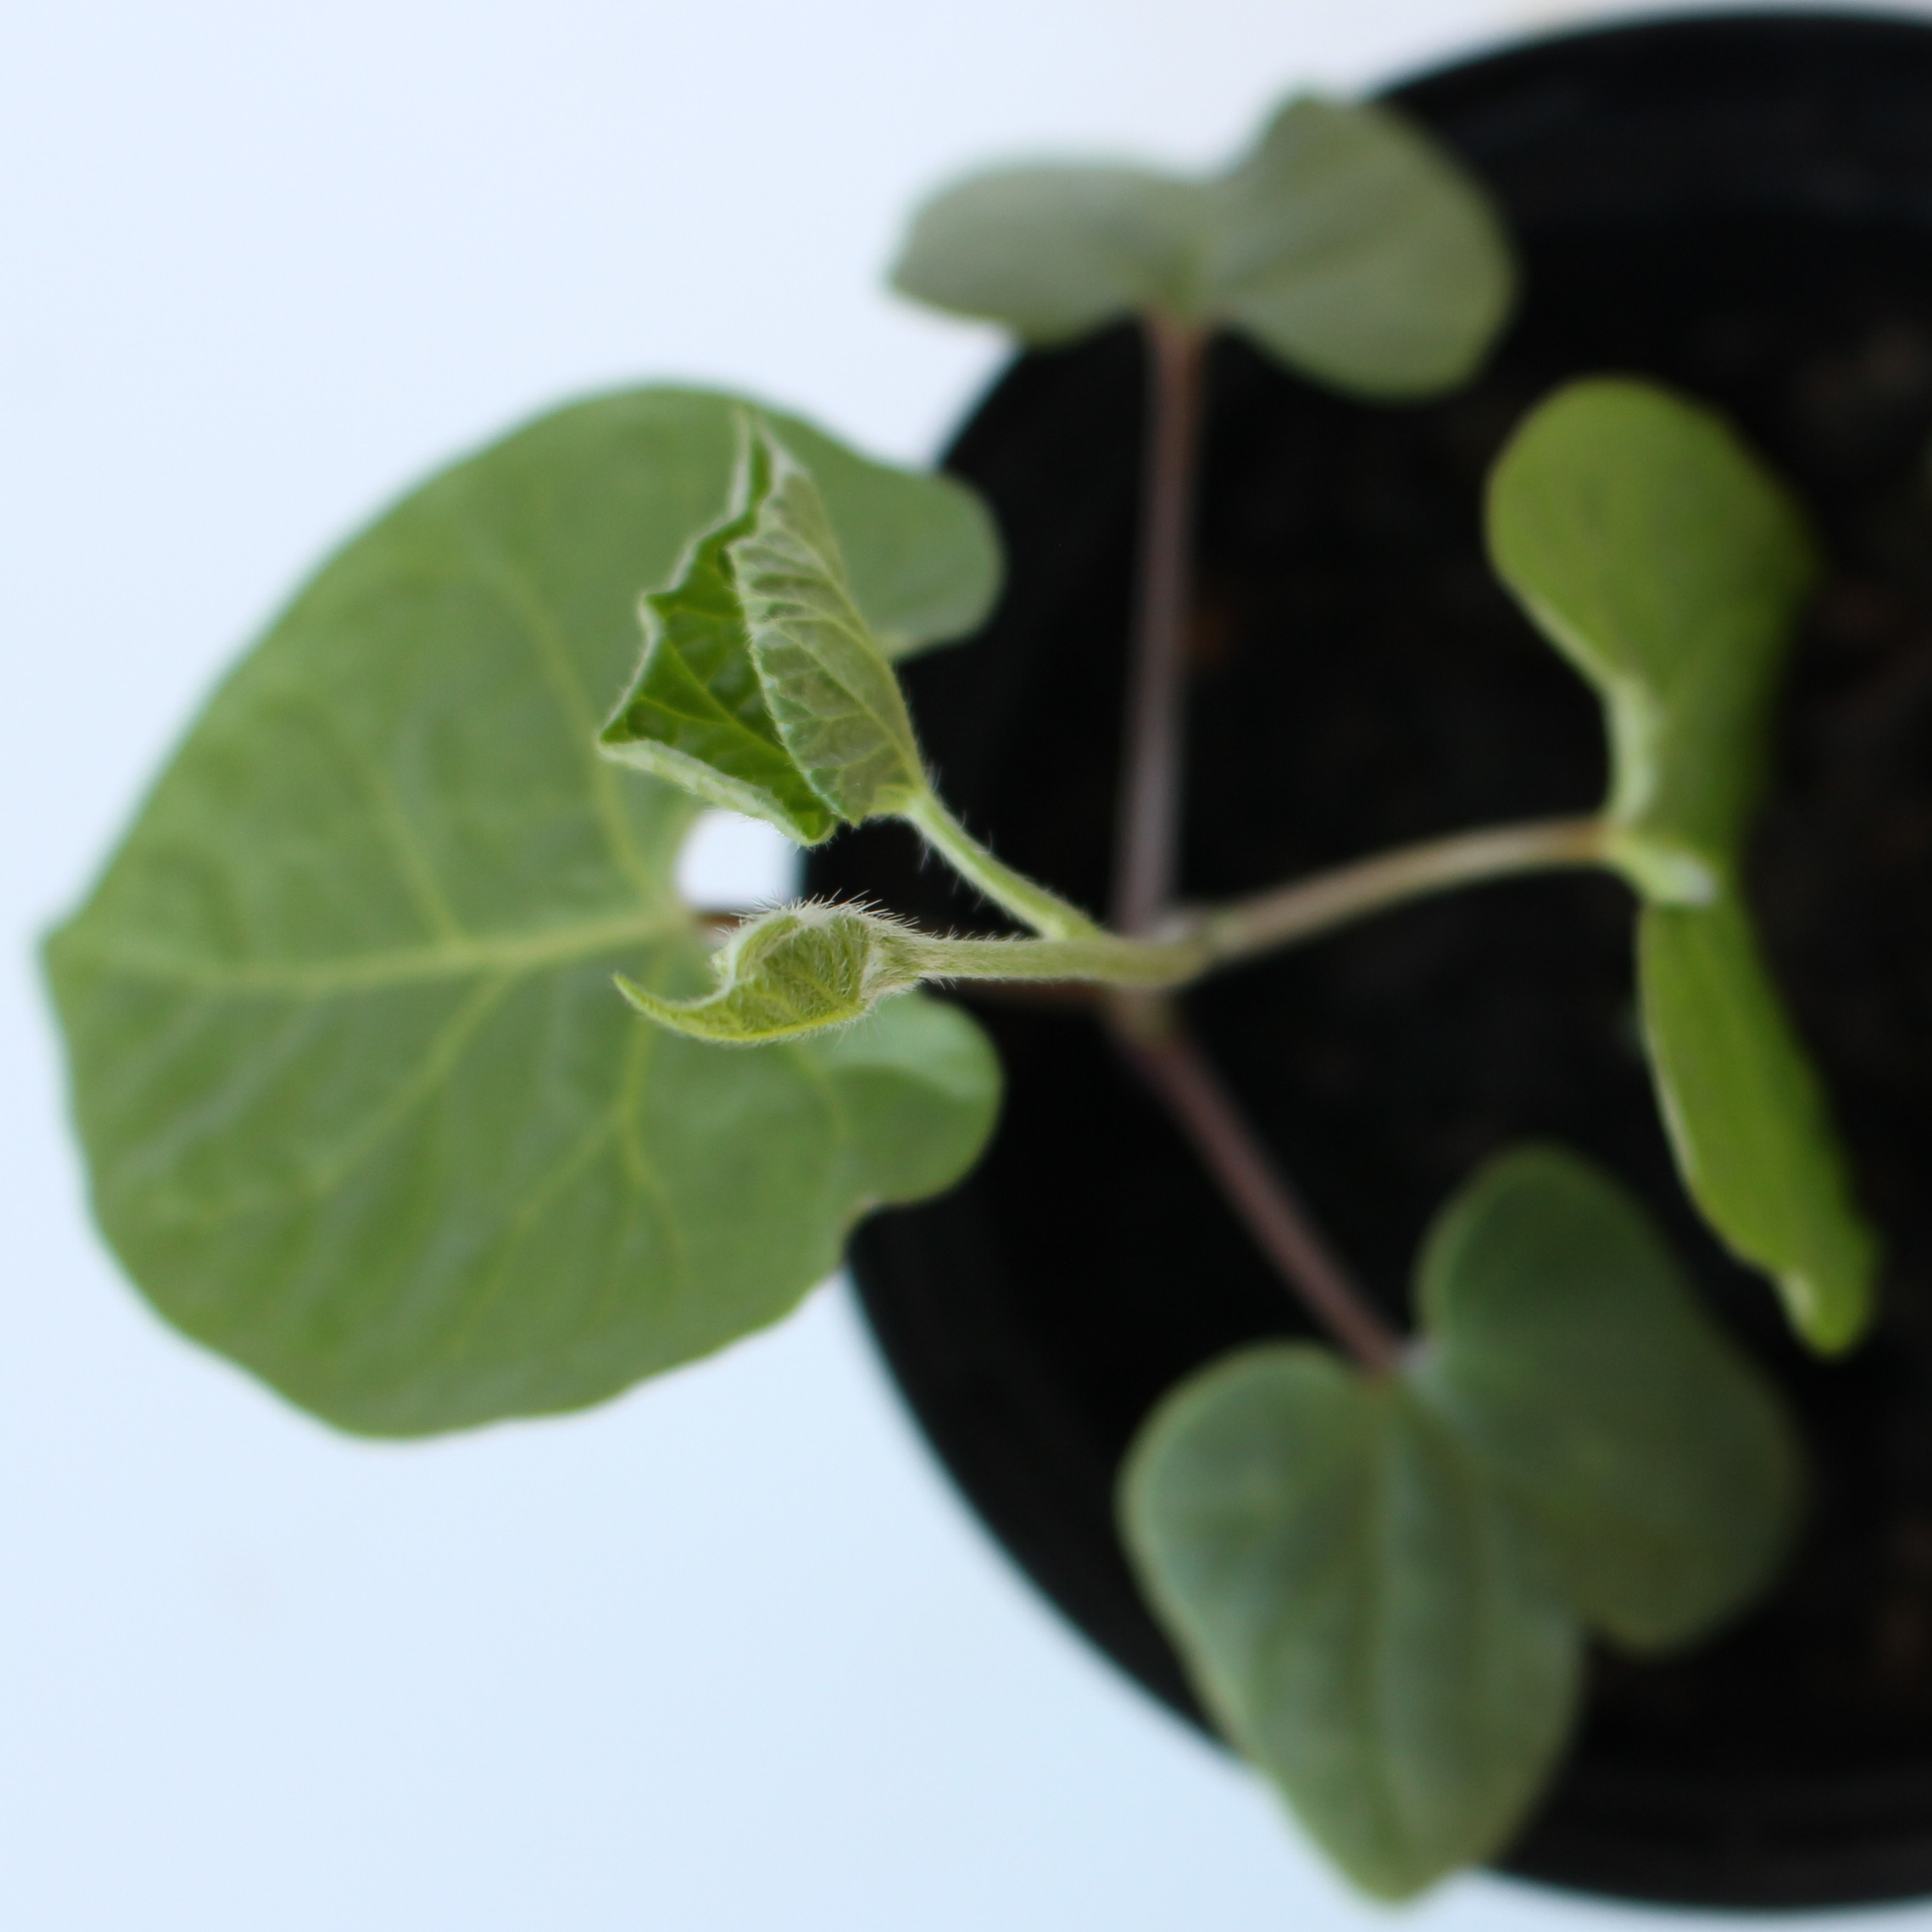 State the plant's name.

Convolvulus arvensis
